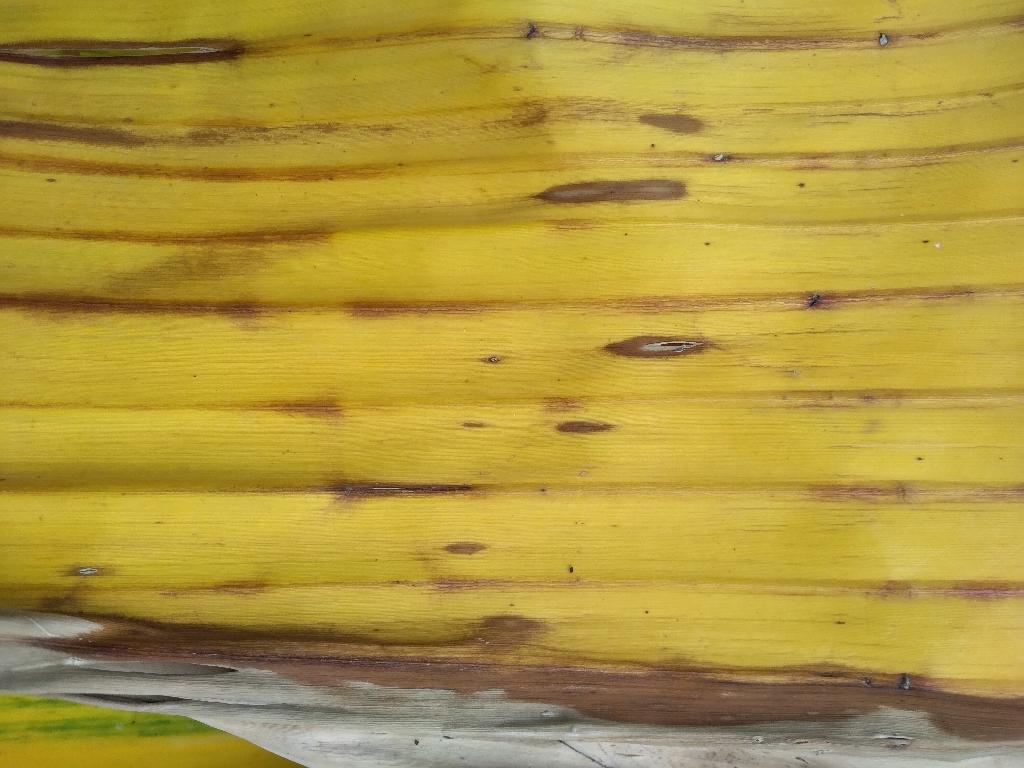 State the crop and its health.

banana, fusarium wilt race 1
